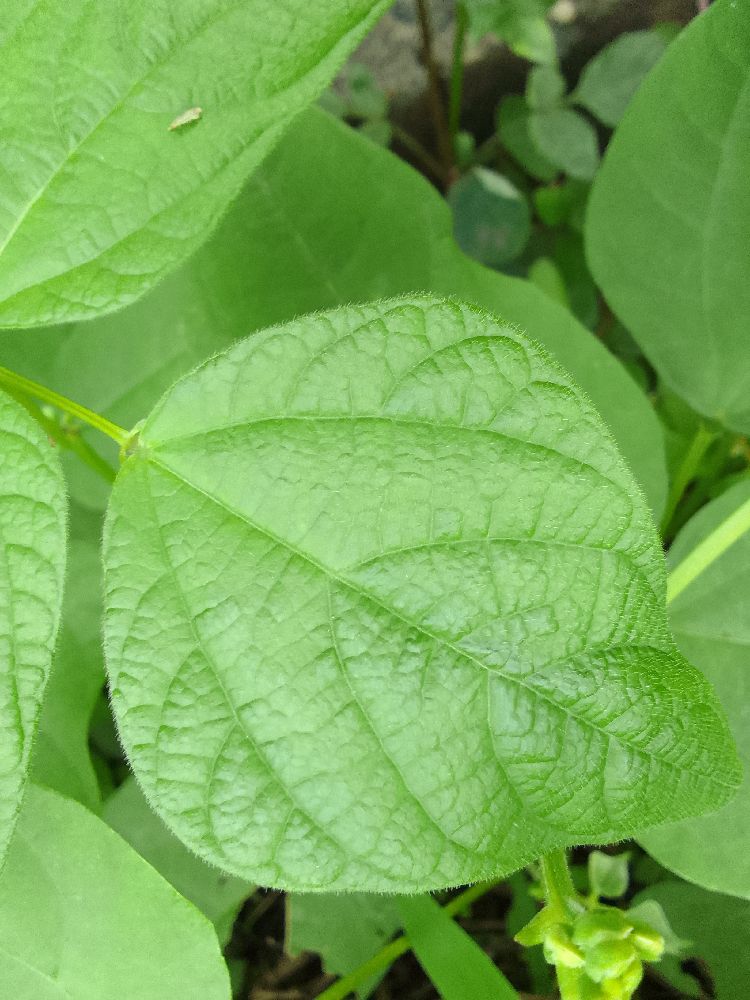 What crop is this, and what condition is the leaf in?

common bean, healthy
